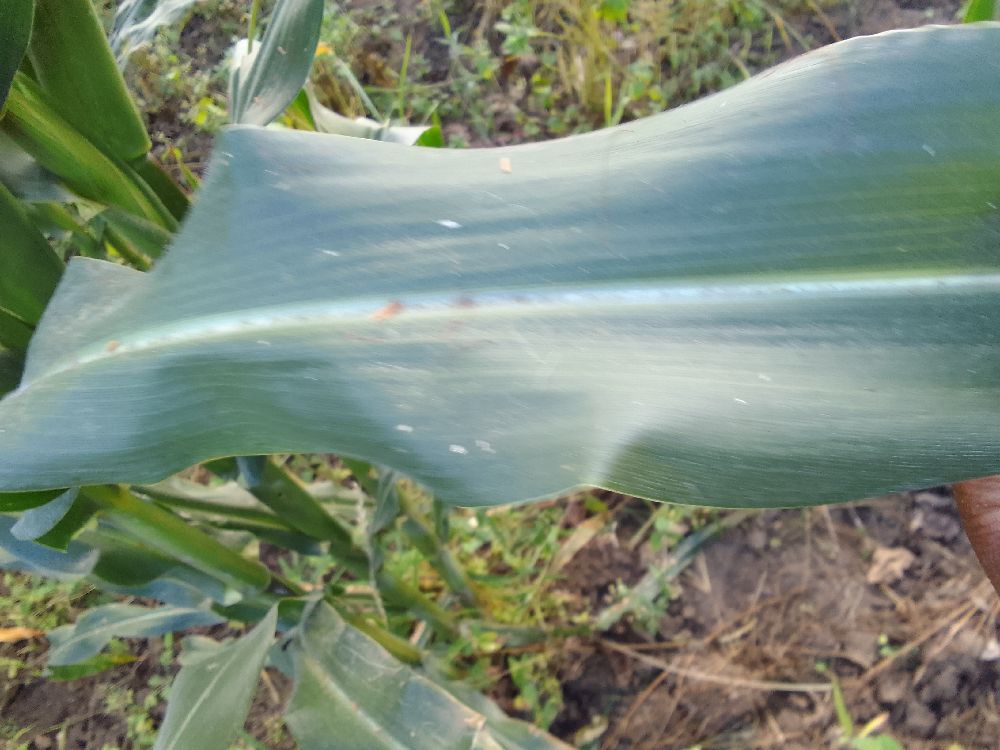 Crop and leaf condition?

maize, healthy
